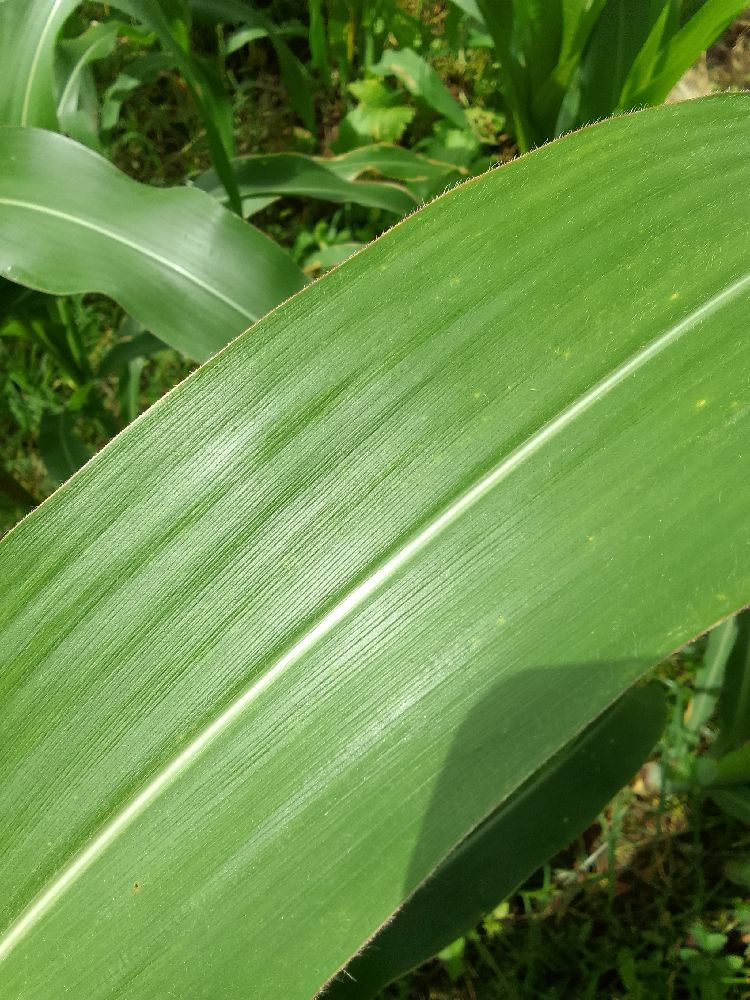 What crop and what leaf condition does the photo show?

maize, healthy
